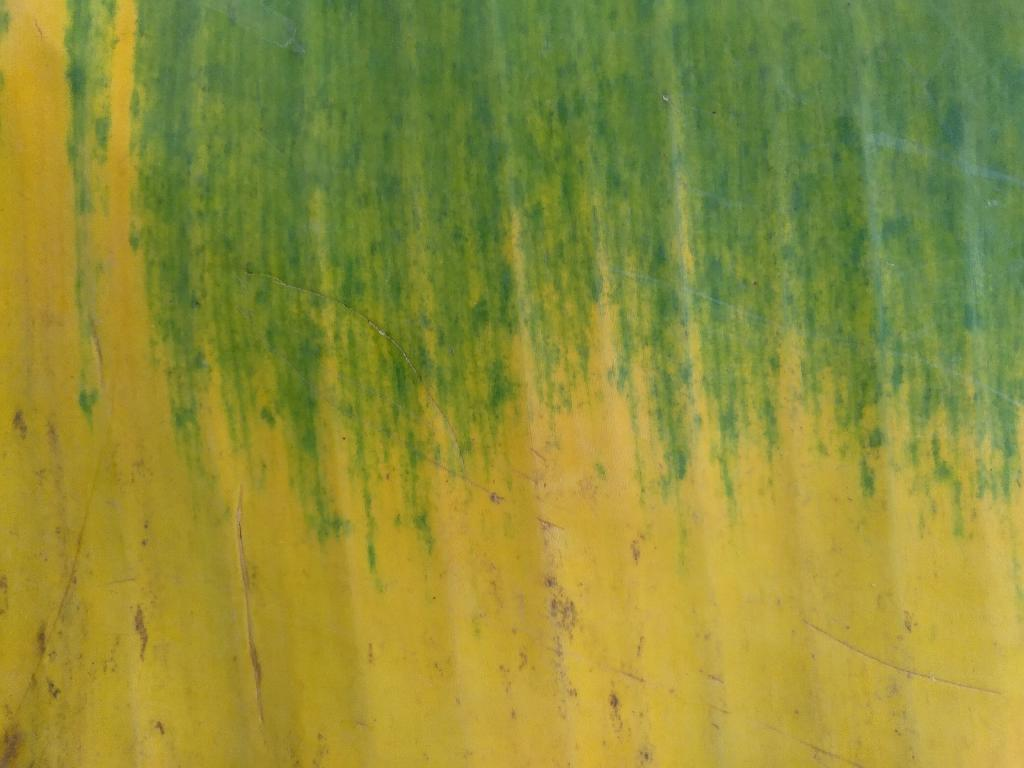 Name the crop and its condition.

banana, fusarium wilt race 1
